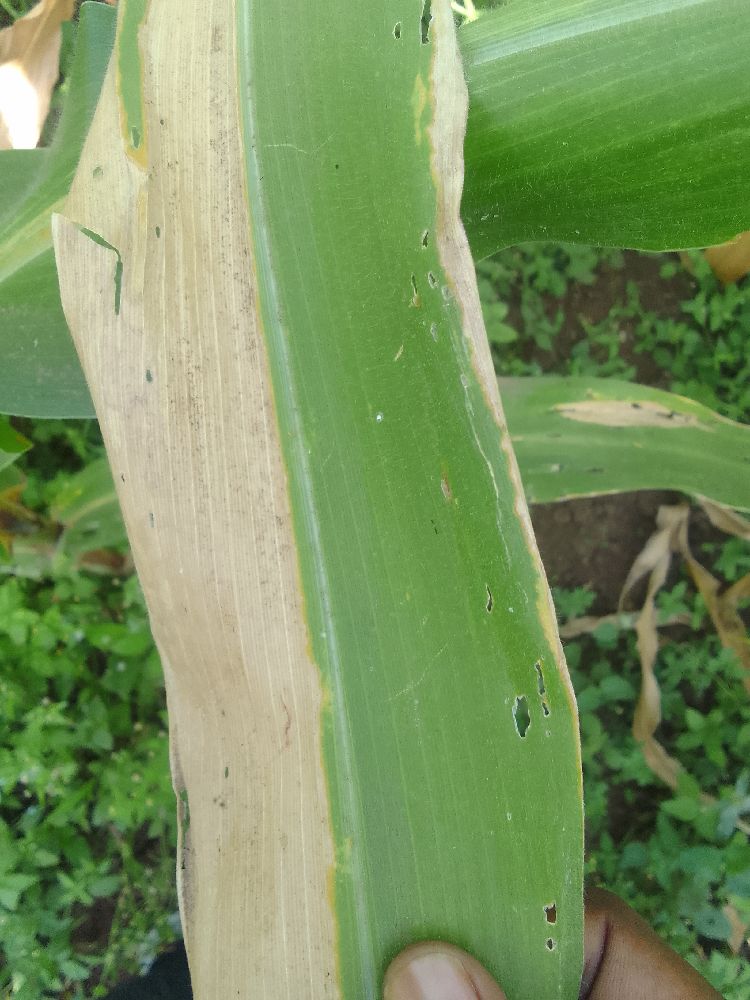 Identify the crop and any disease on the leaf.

maize, maize lethal necrosis
